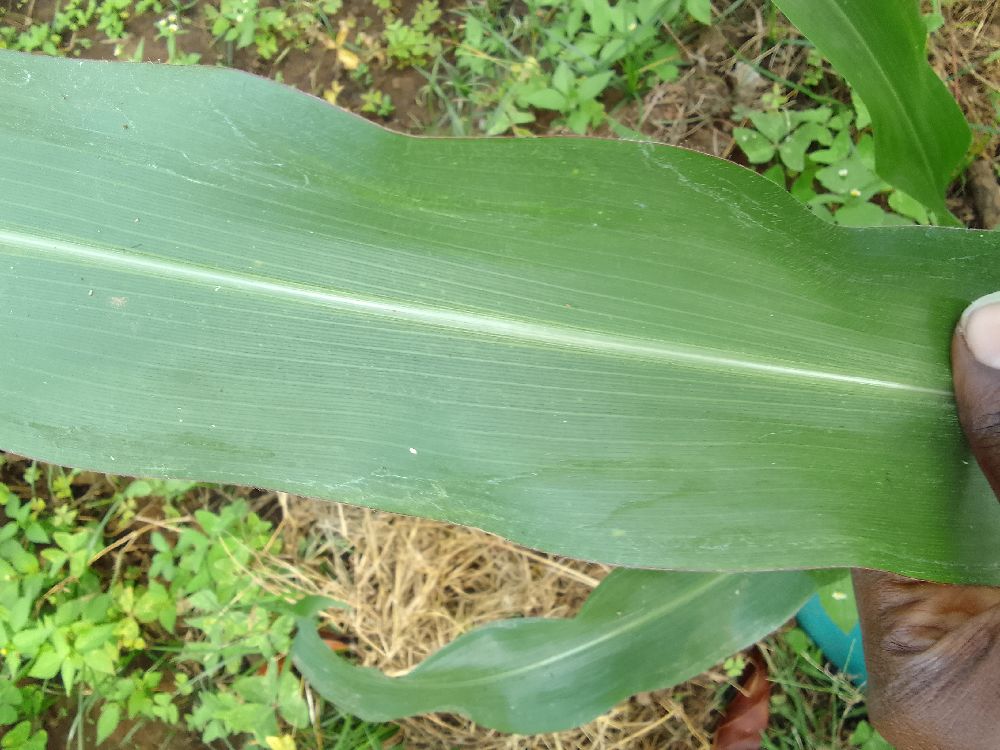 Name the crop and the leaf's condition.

maize, healthy
